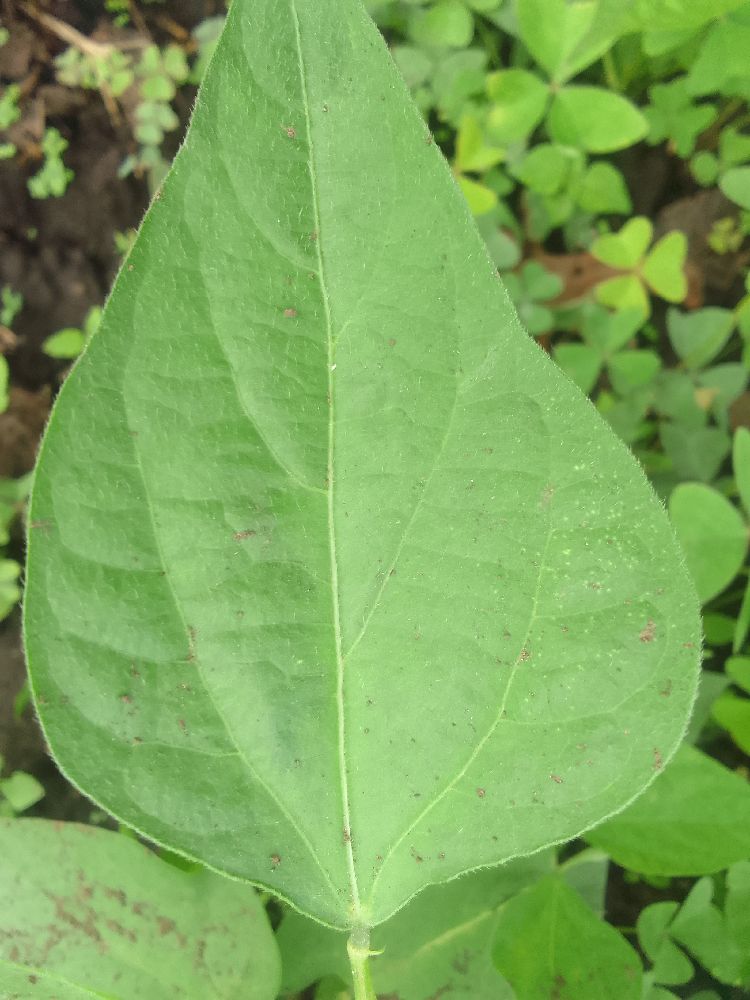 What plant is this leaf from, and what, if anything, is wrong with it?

common bean, healthy
